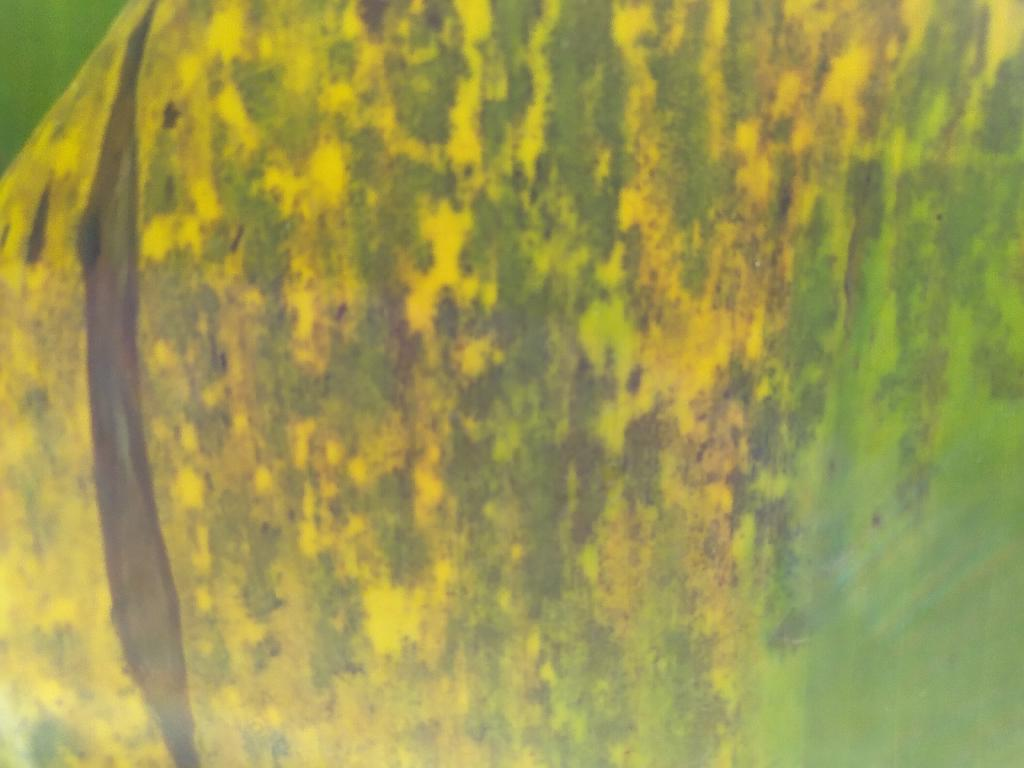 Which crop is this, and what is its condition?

banana, black sigatoka
